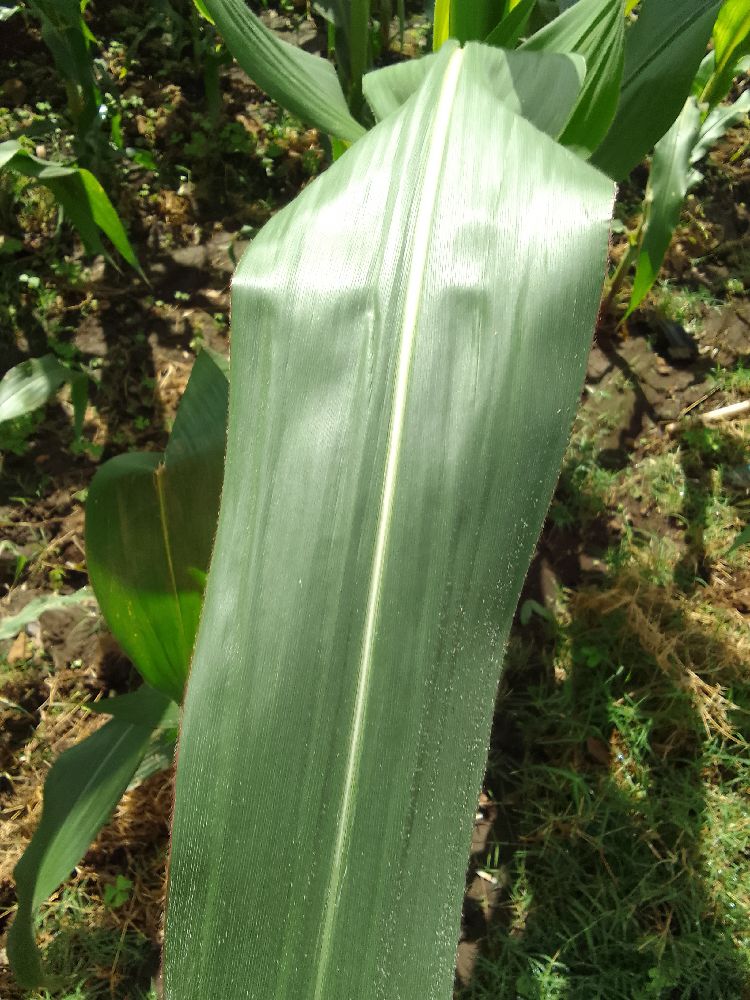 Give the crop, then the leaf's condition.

maize, healthy
